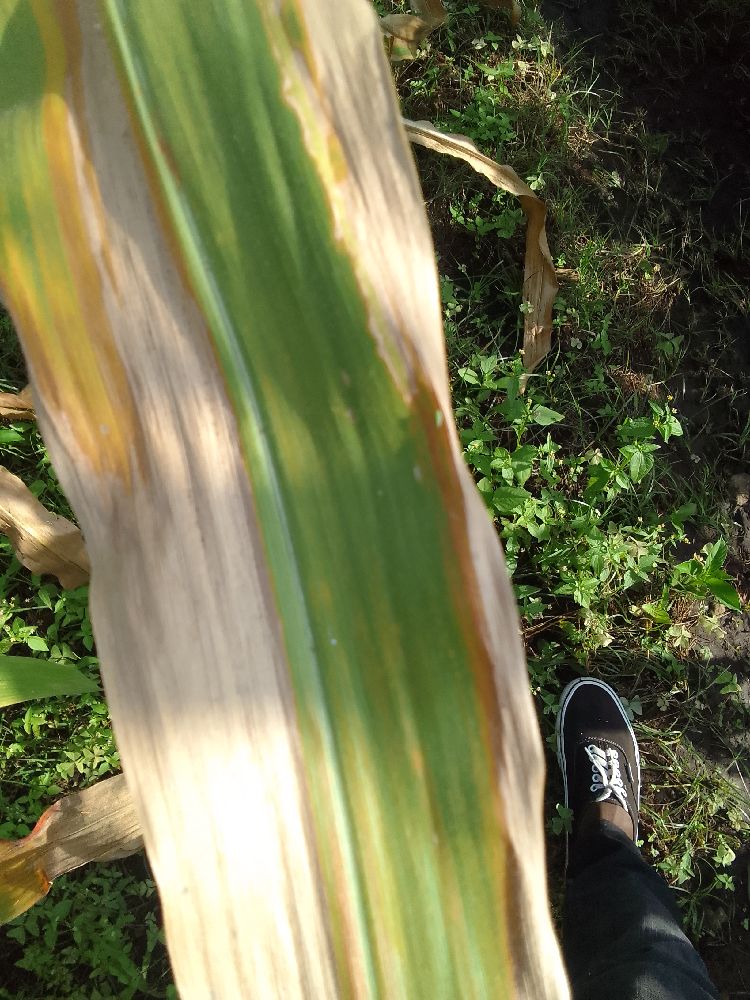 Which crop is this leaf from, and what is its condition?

maize, maize lethal necrosis
